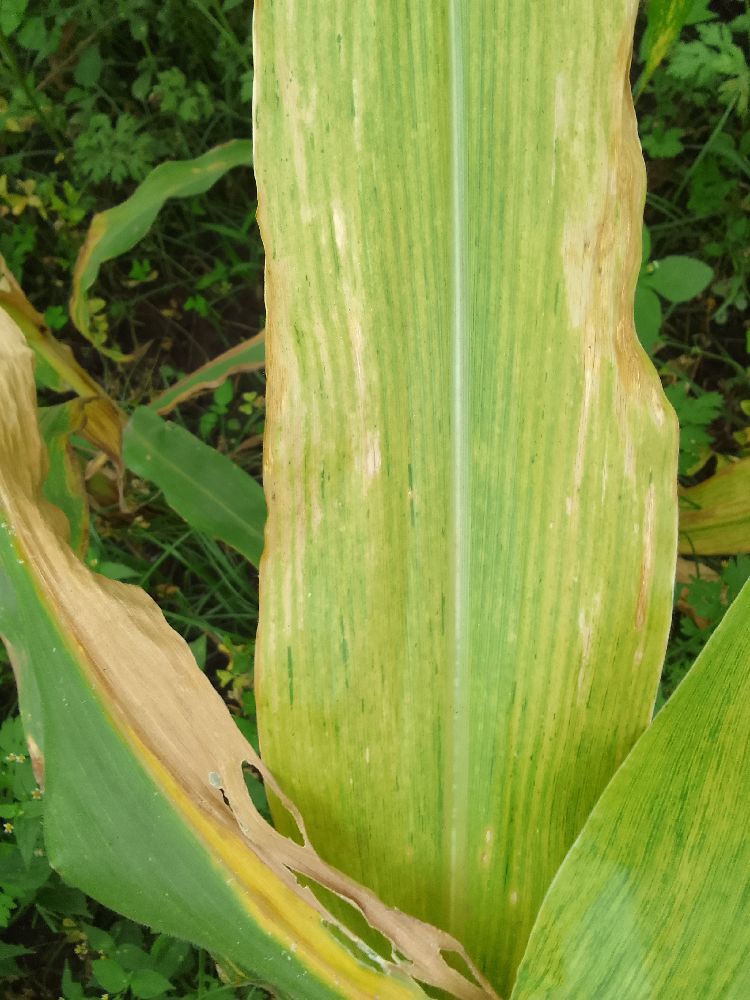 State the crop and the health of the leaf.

maize, maize lethal necrosis
